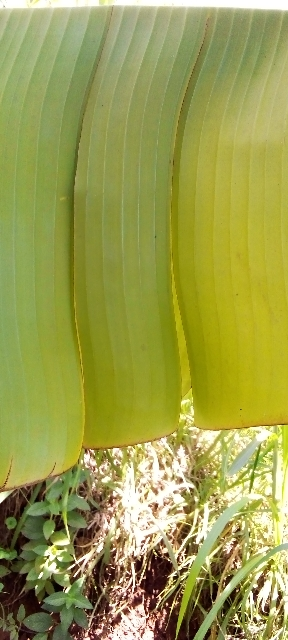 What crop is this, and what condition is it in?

banana, healthy
